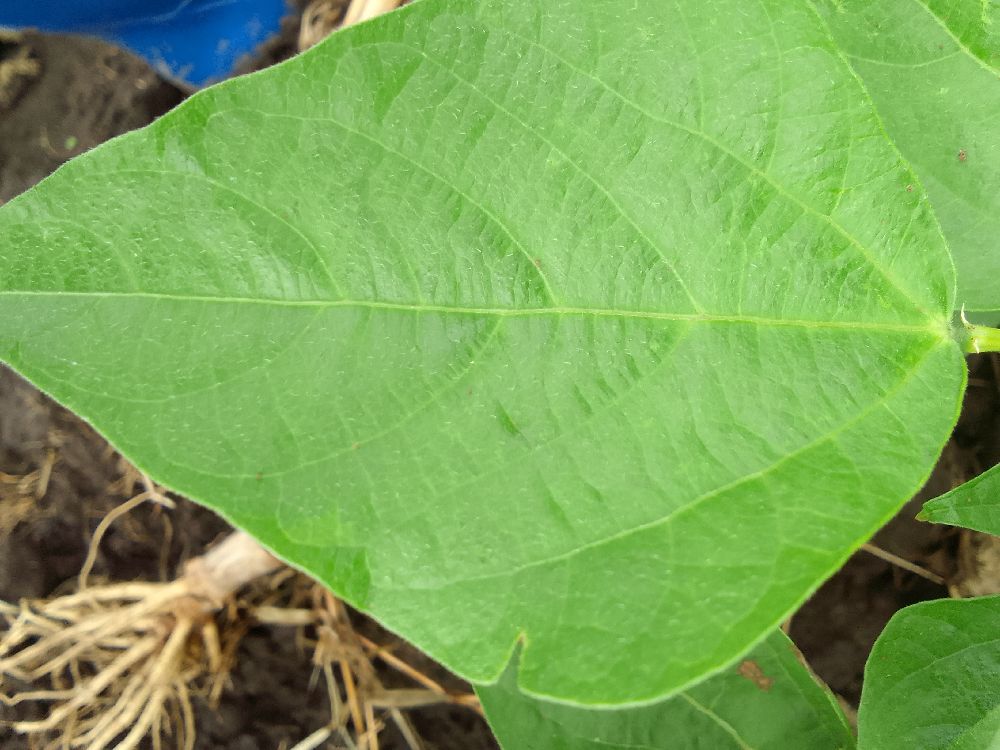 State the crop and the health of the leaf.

common bean, healthy
